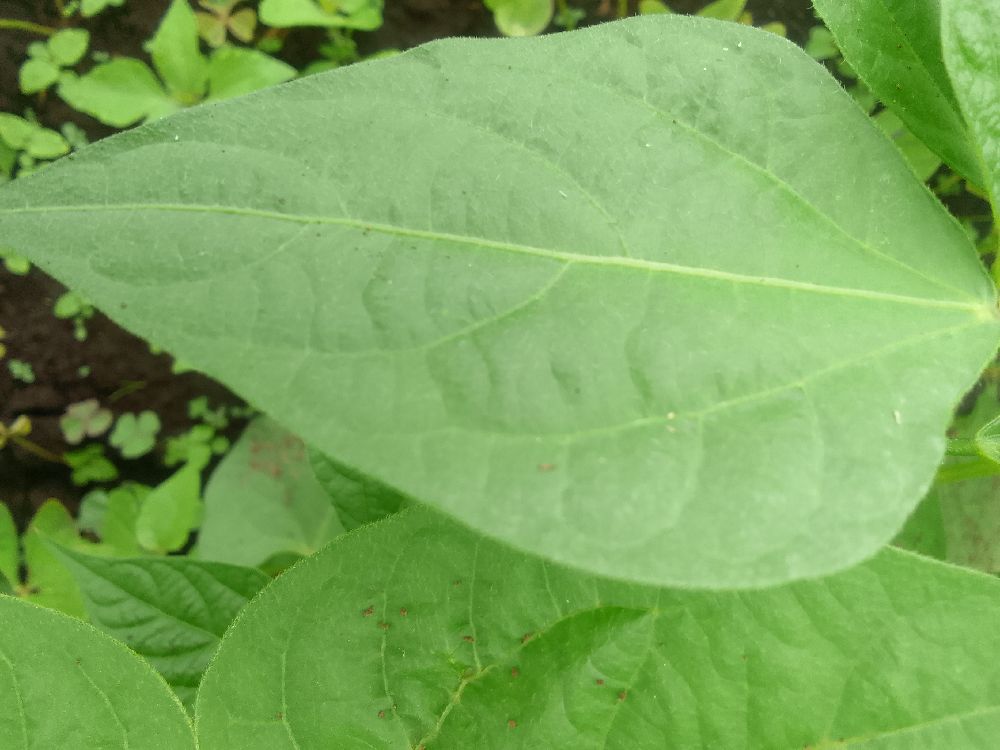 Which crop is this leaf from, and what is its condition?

common bean, healthy
